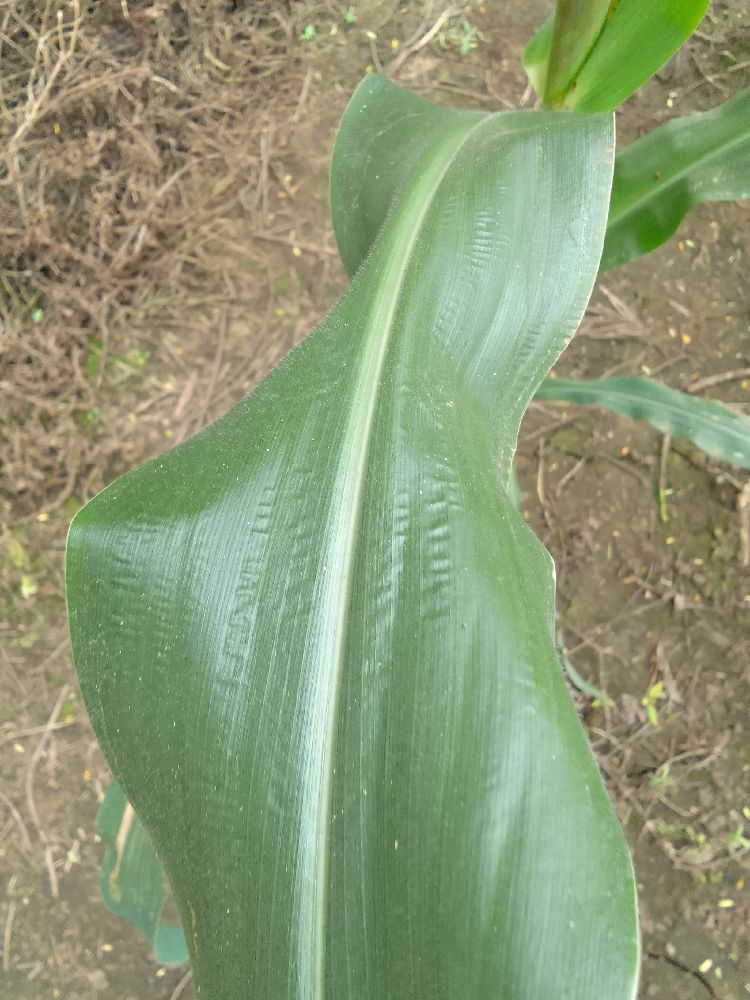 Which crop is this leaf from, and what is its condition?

maize, healthy
